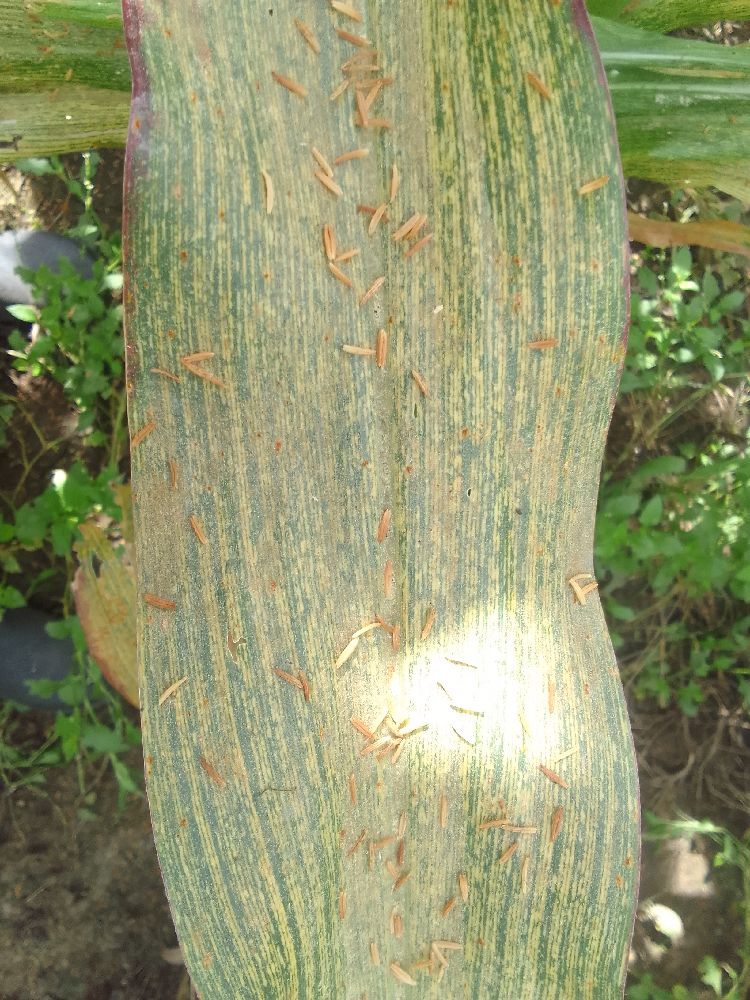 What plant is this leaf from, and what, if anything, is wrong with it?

maize, maize streak virus
